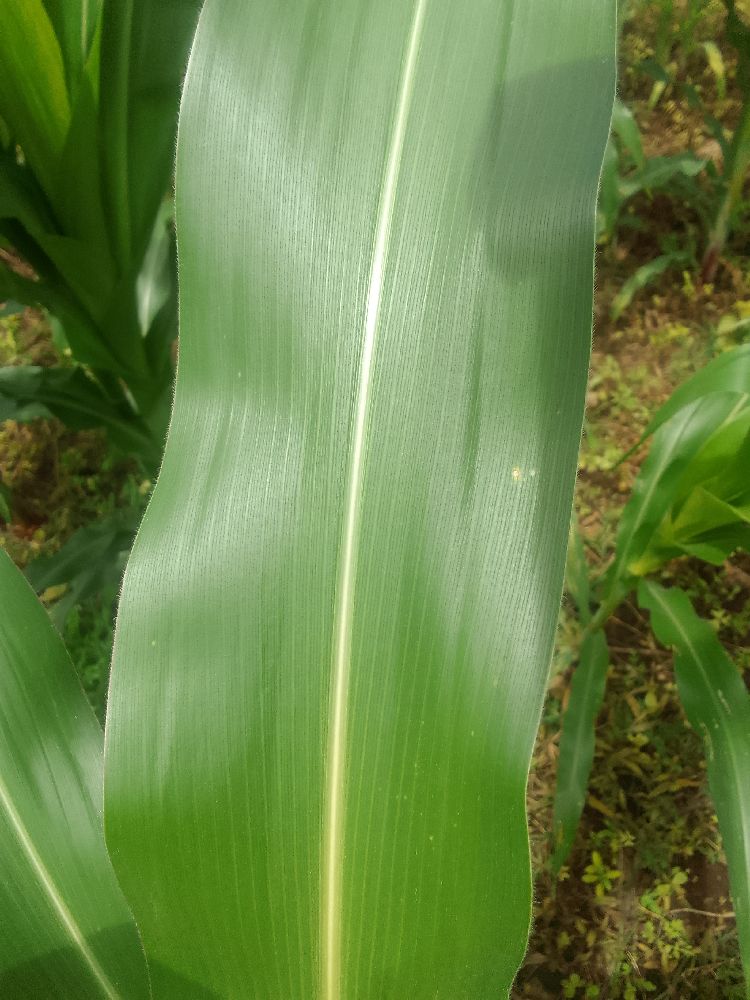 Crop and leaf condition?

maize, healthy
